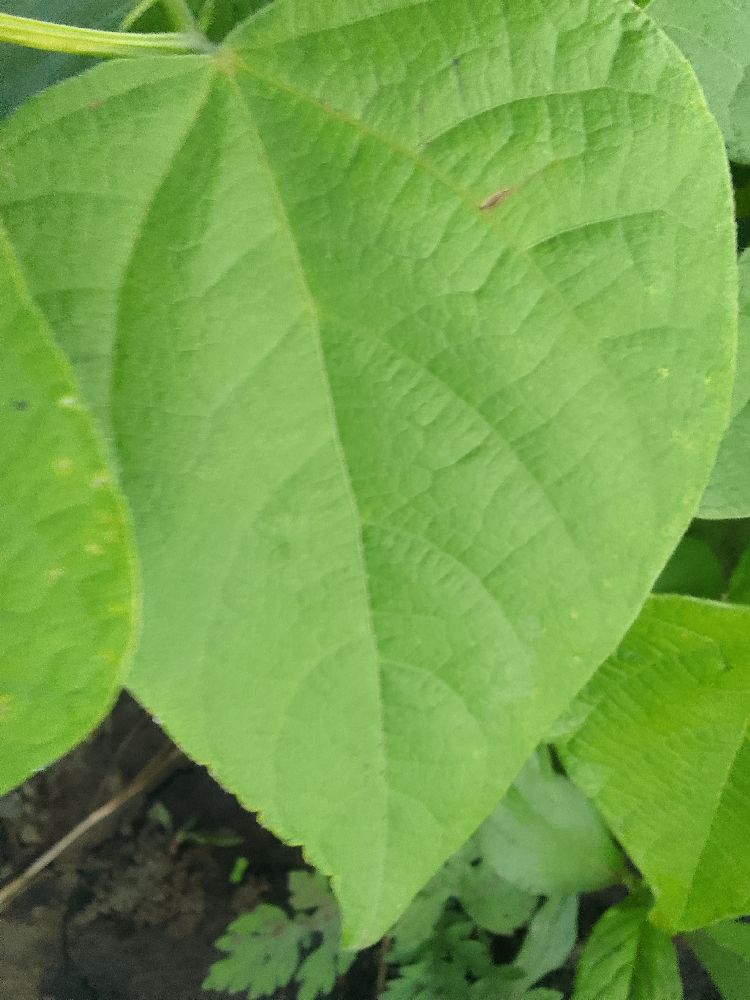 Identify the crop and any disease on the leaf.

common bean, healthy
